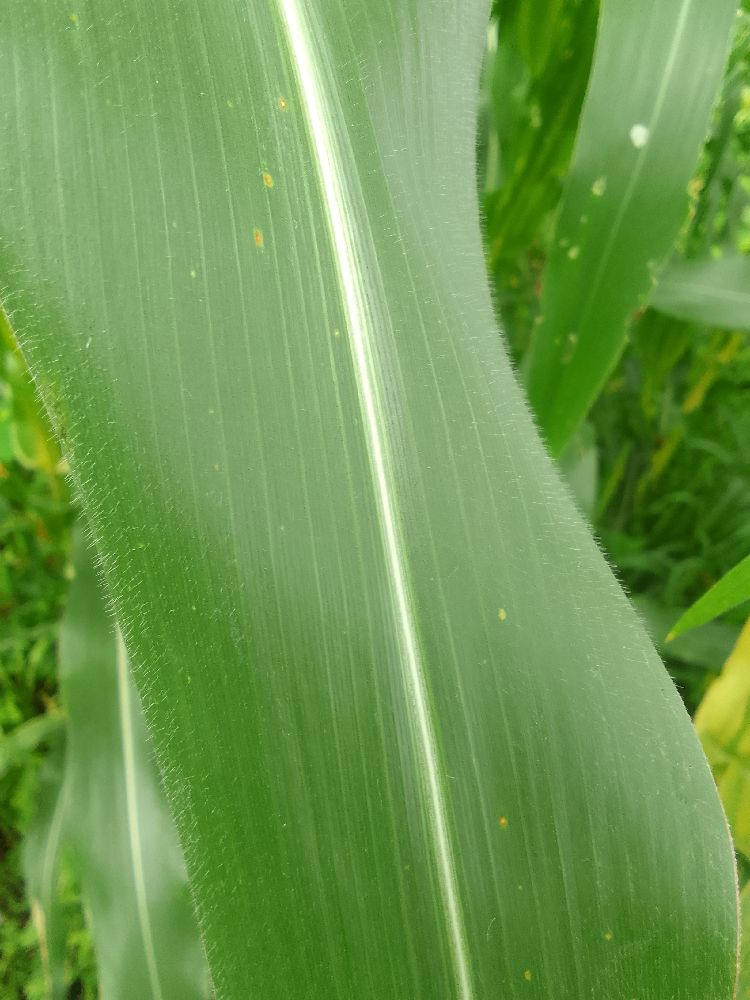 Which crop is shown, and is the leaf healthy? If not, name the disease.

maize, healthy
